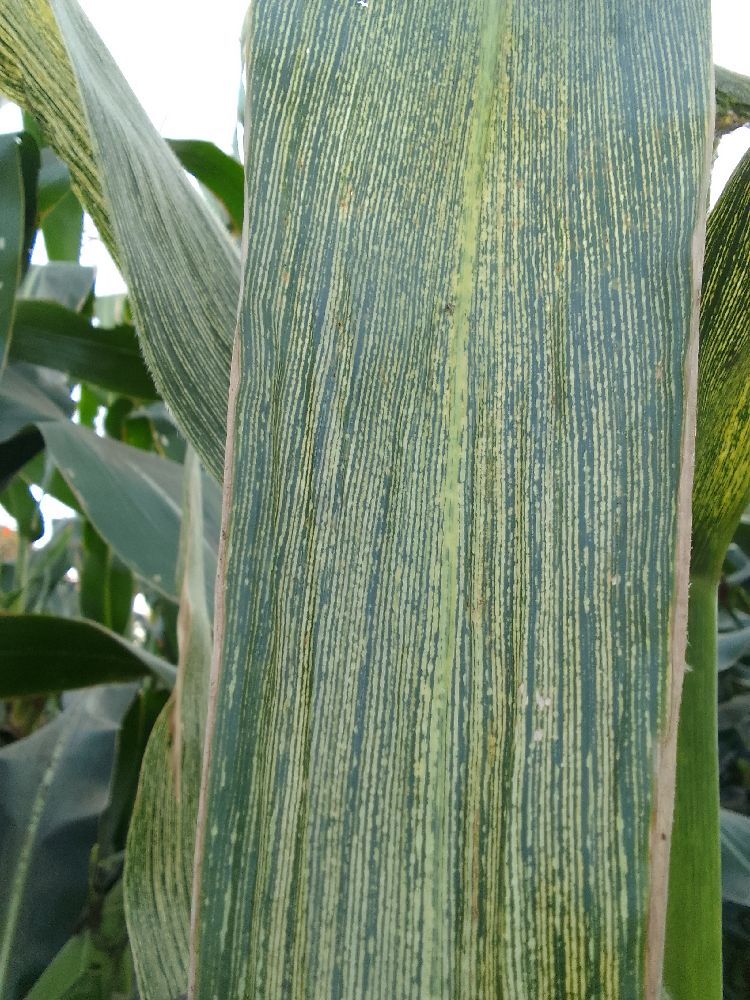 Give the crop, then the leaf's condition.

maize, maize streak virus
